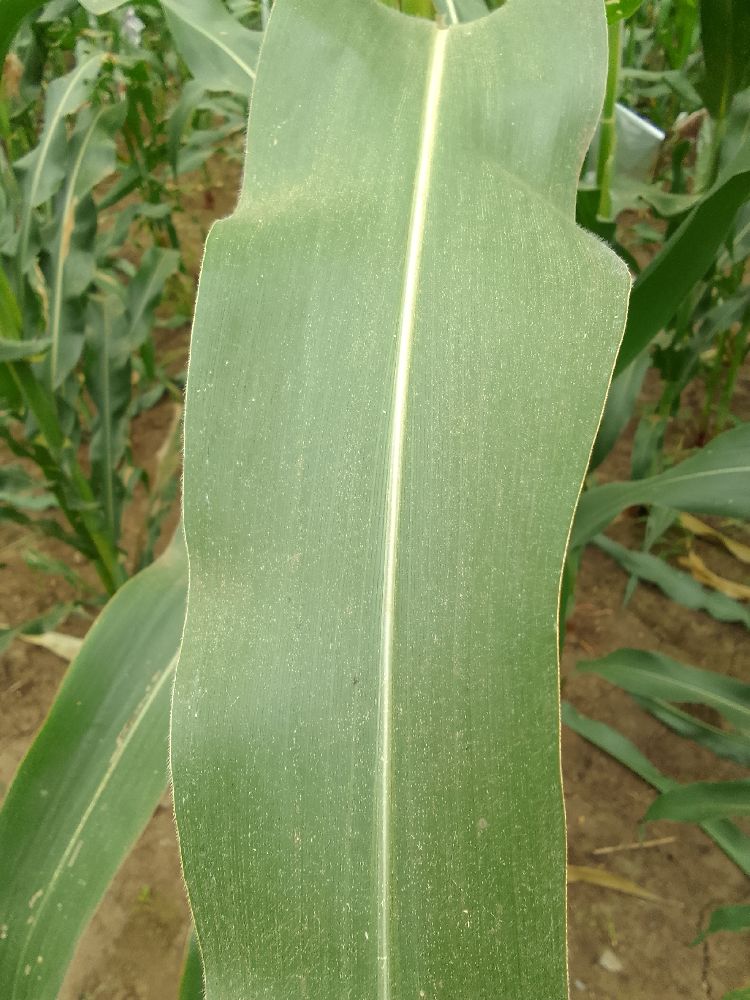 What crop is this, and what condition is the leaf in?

maize, healthy
